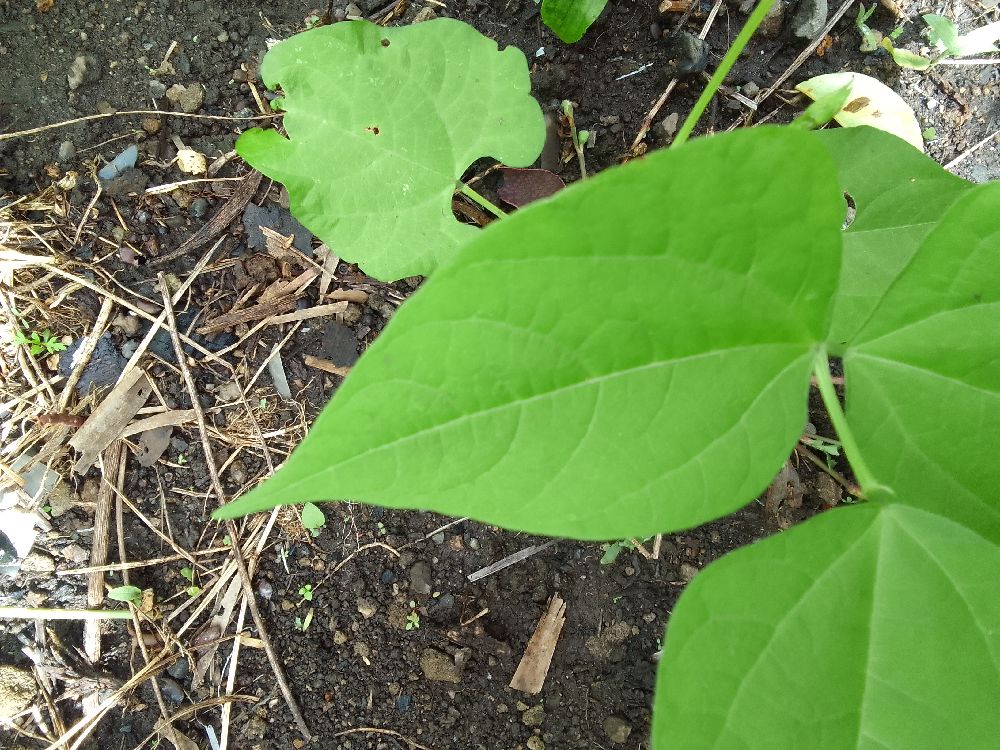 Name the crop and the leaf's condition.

common bean, healthy
